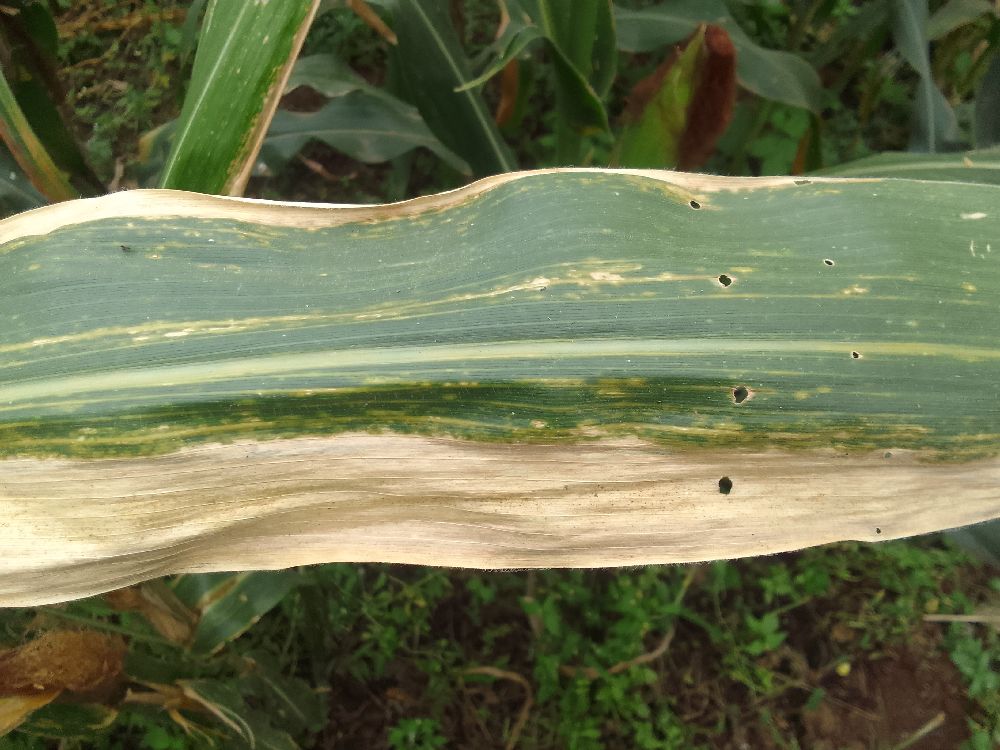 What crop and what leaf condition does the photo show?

maize, maize lethal necrosis
